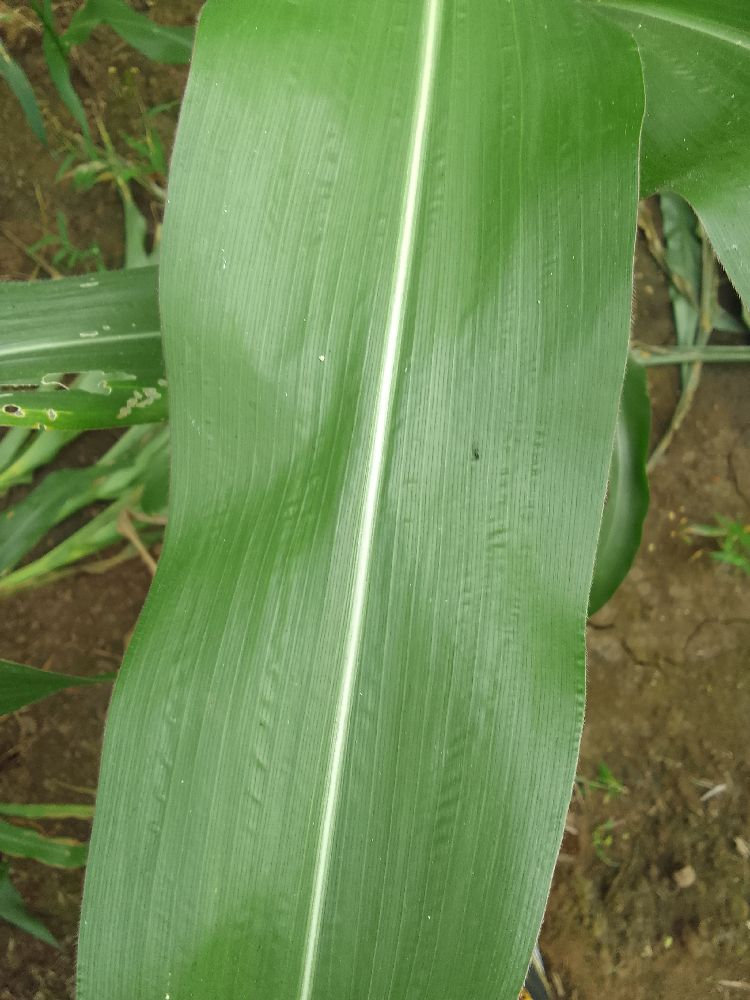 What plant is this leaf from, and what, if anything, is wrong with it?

maize, healthy
